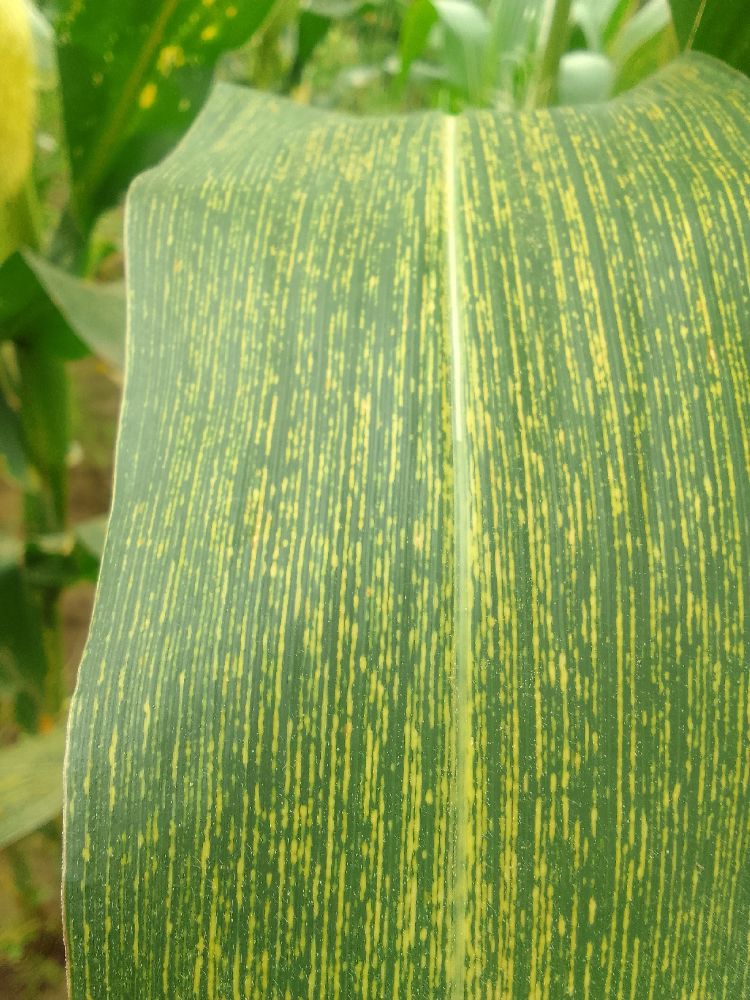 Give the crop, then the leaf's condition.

maize, maize streak virus
